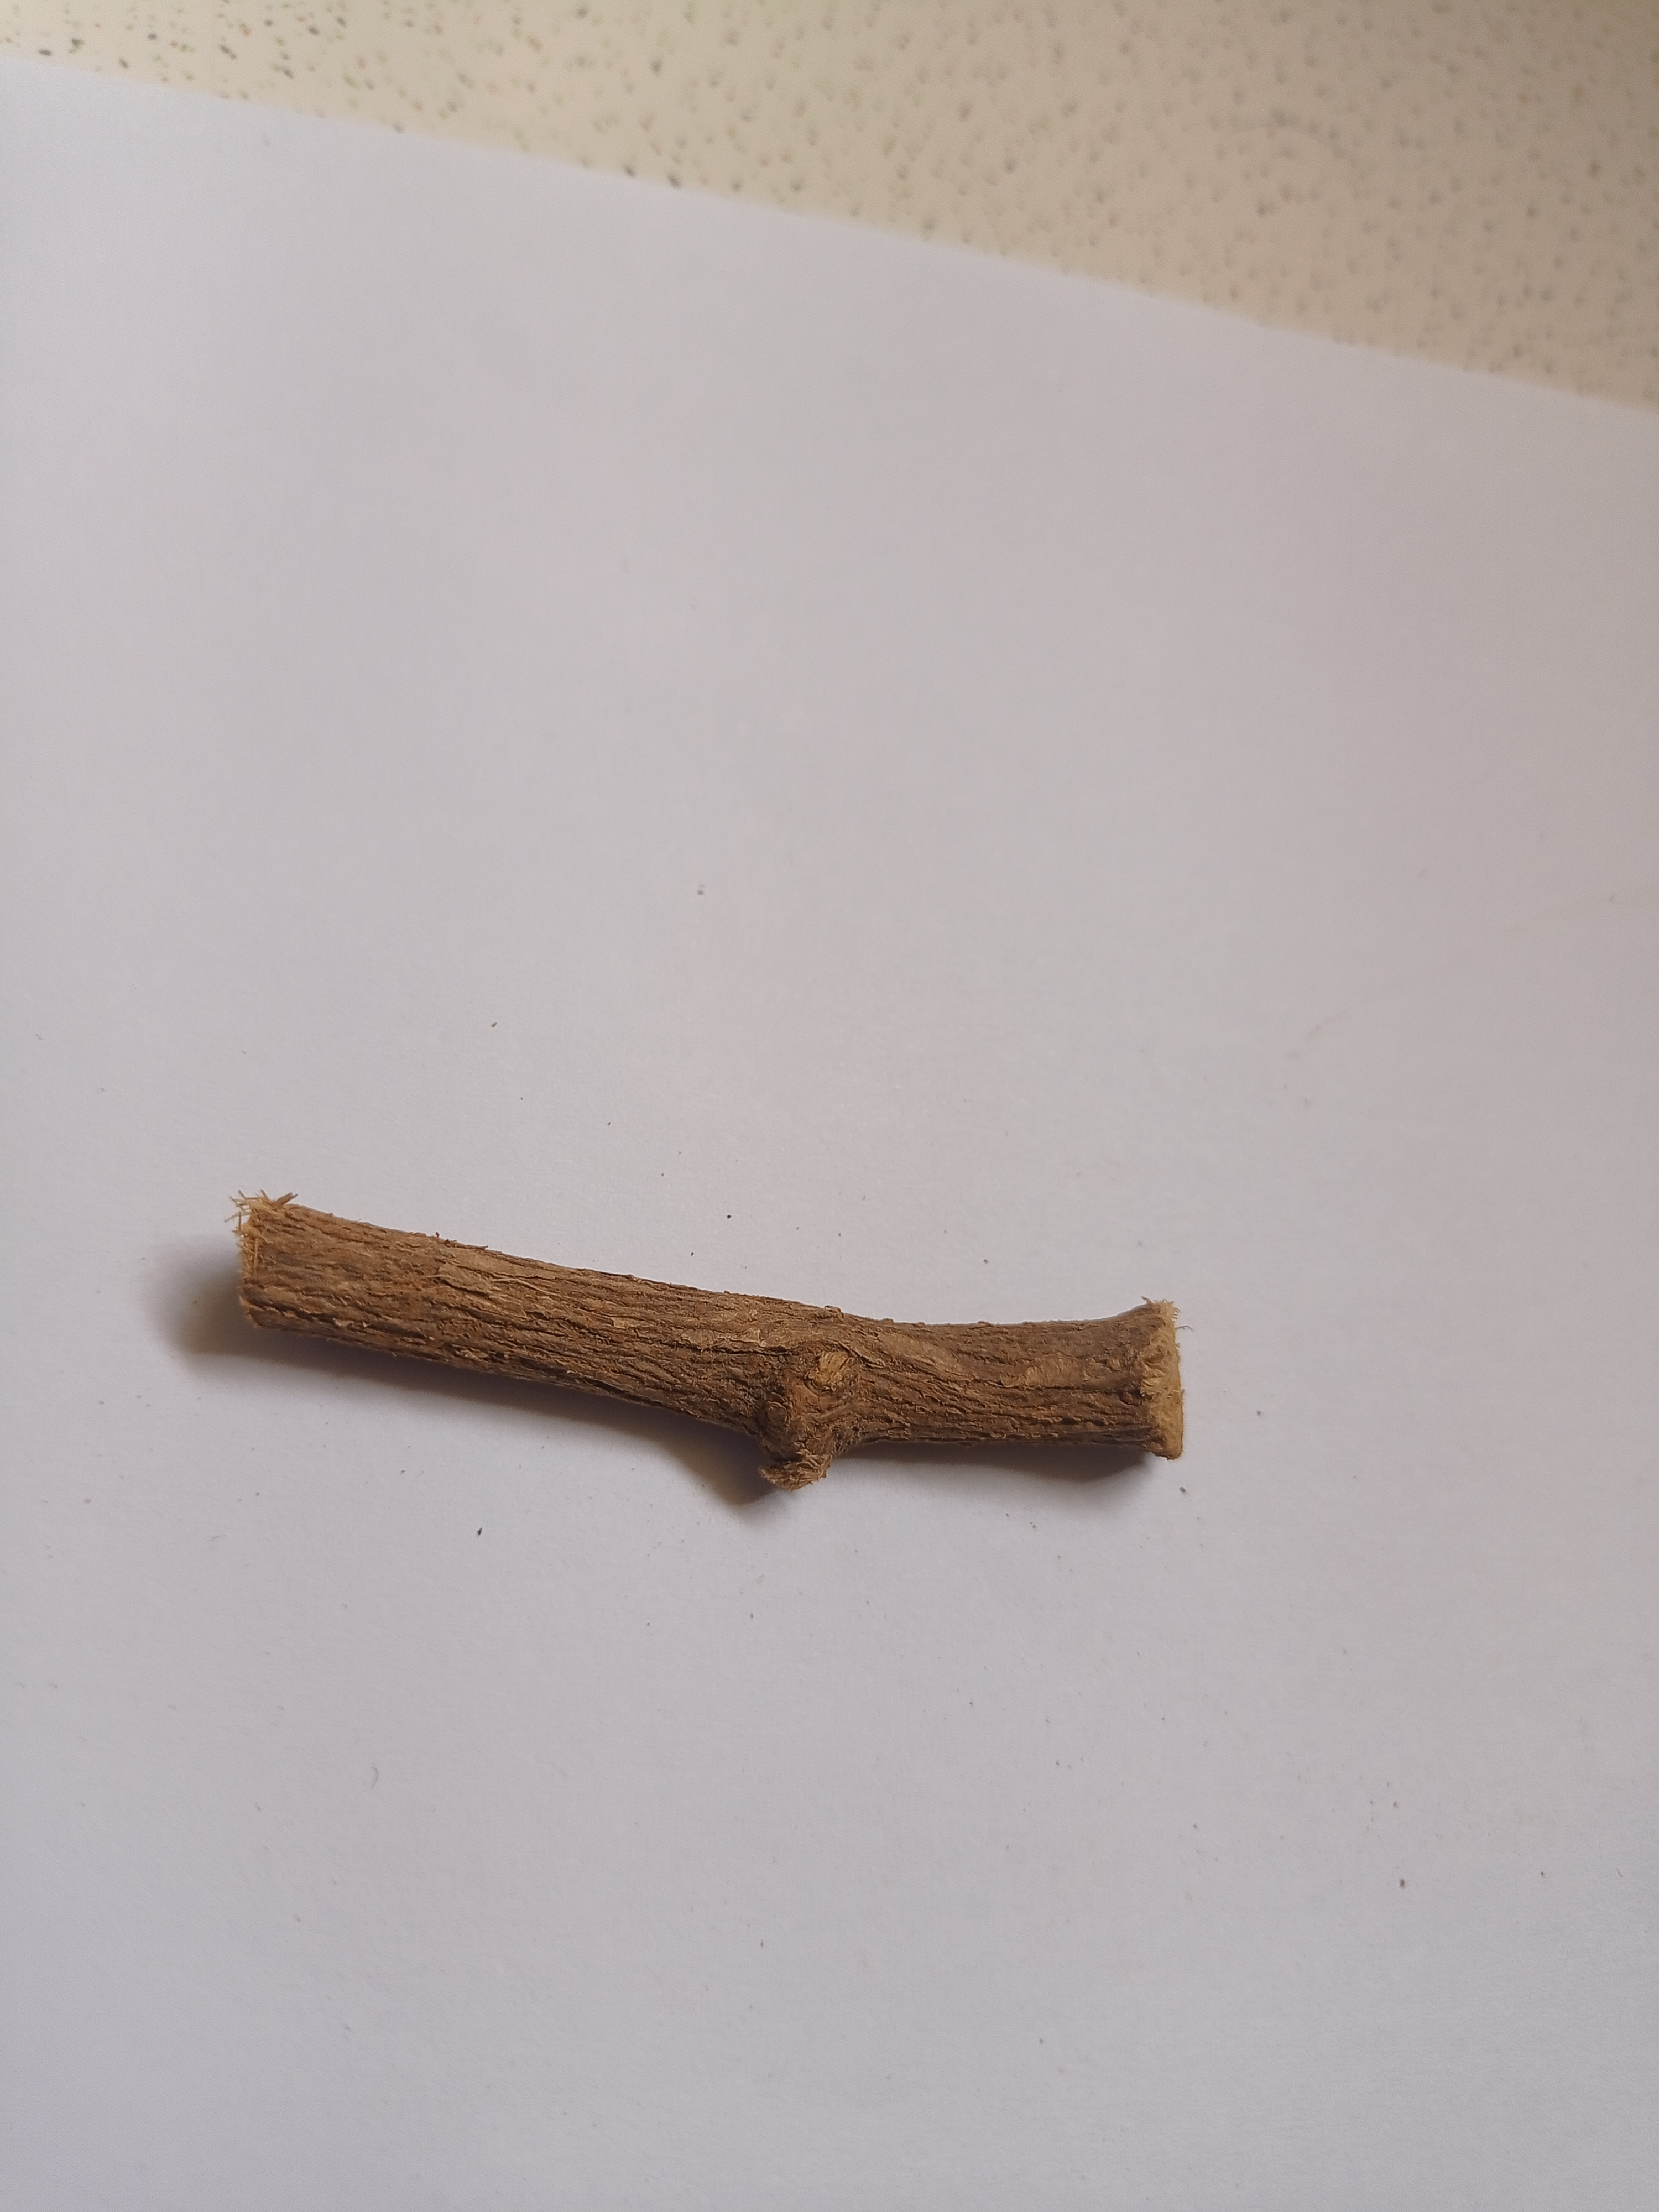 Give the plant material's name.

jesthamadh
